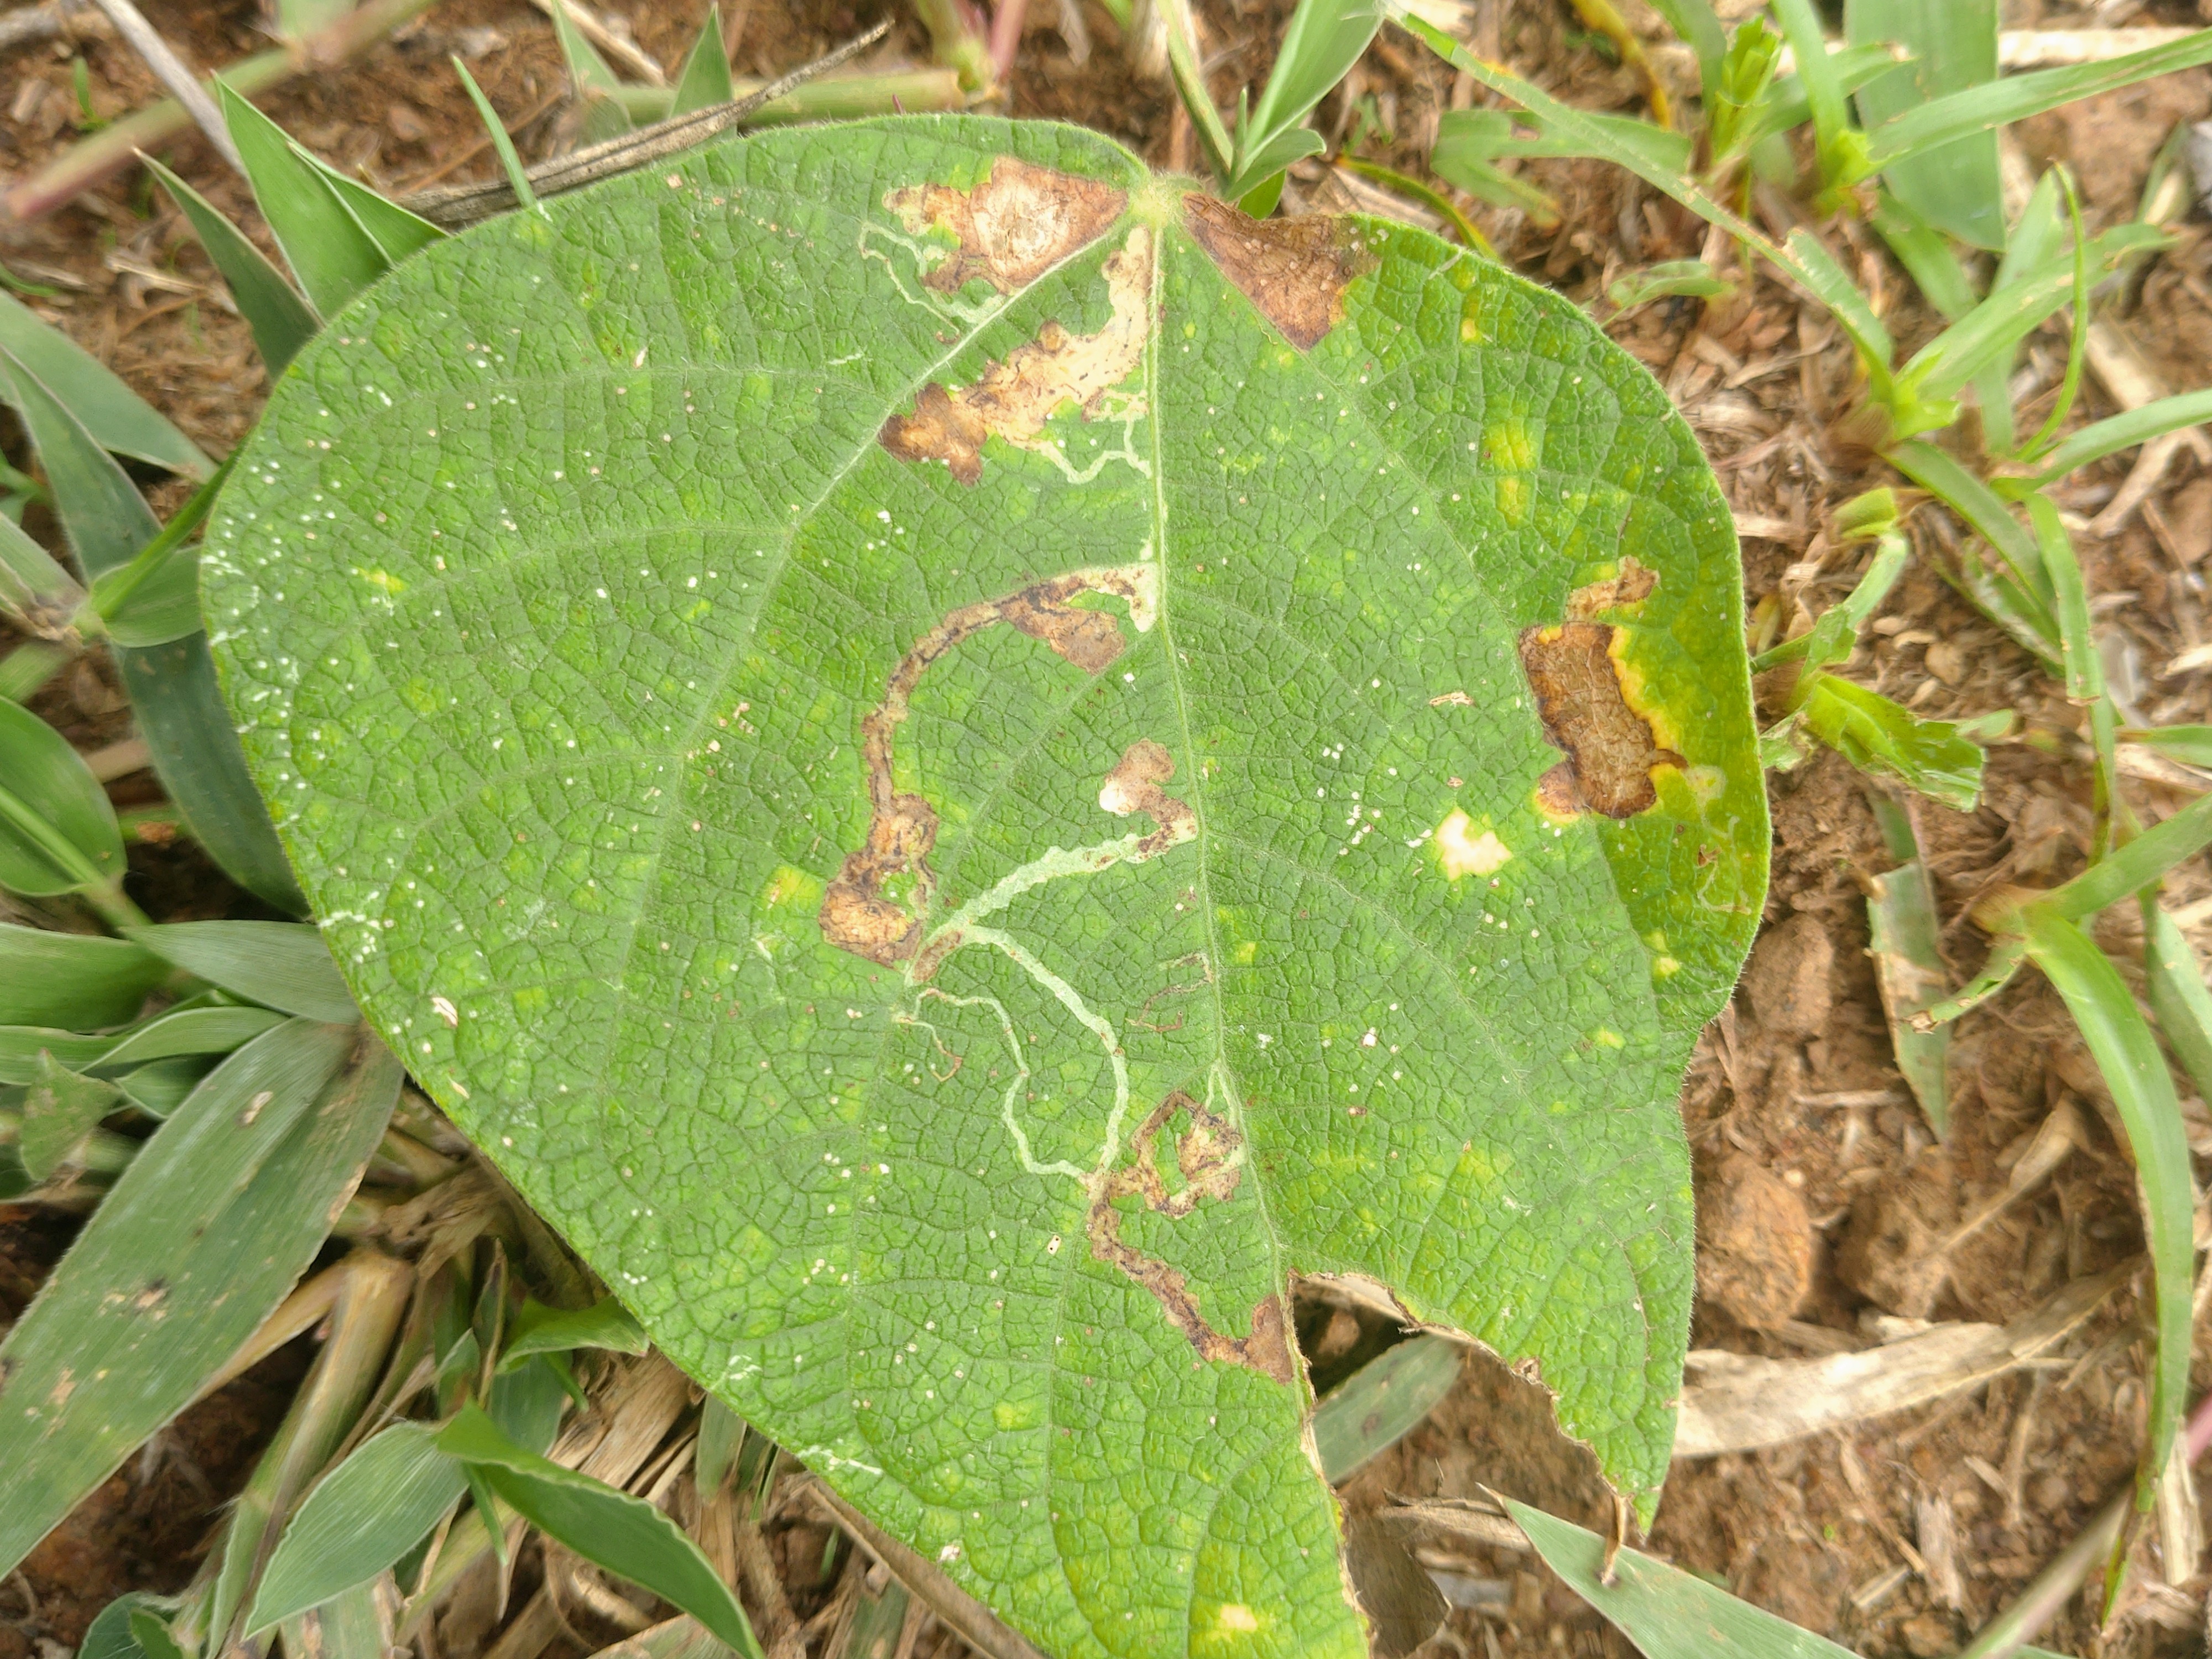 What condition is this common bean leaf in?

anthracnose
